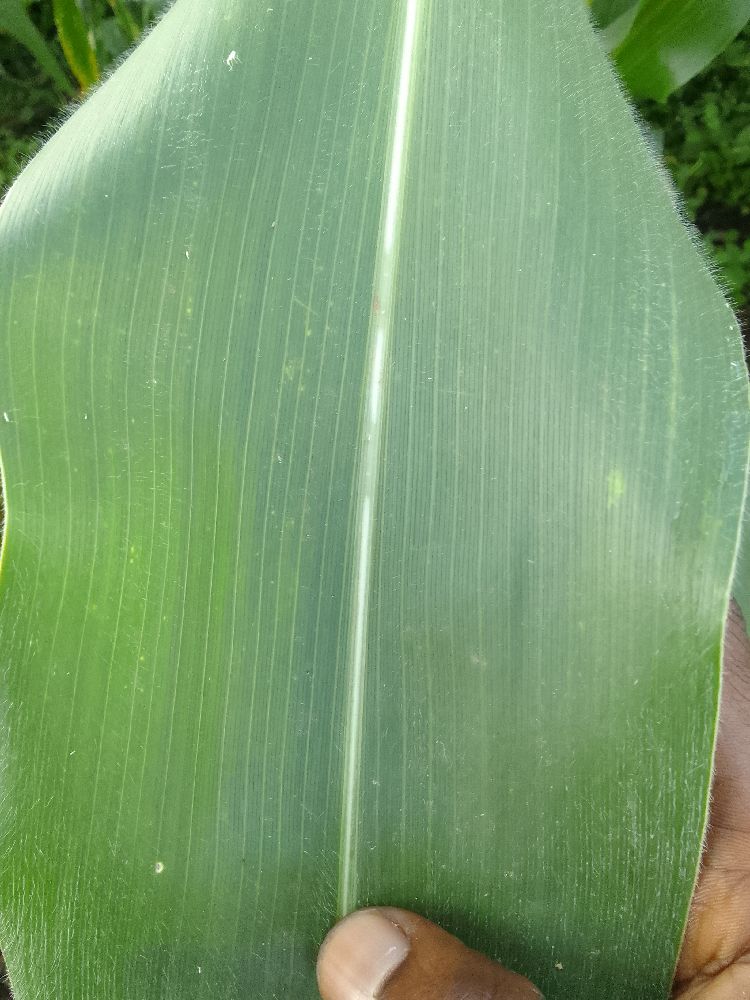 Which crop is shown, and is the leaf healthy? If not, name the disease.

maize, healthy
